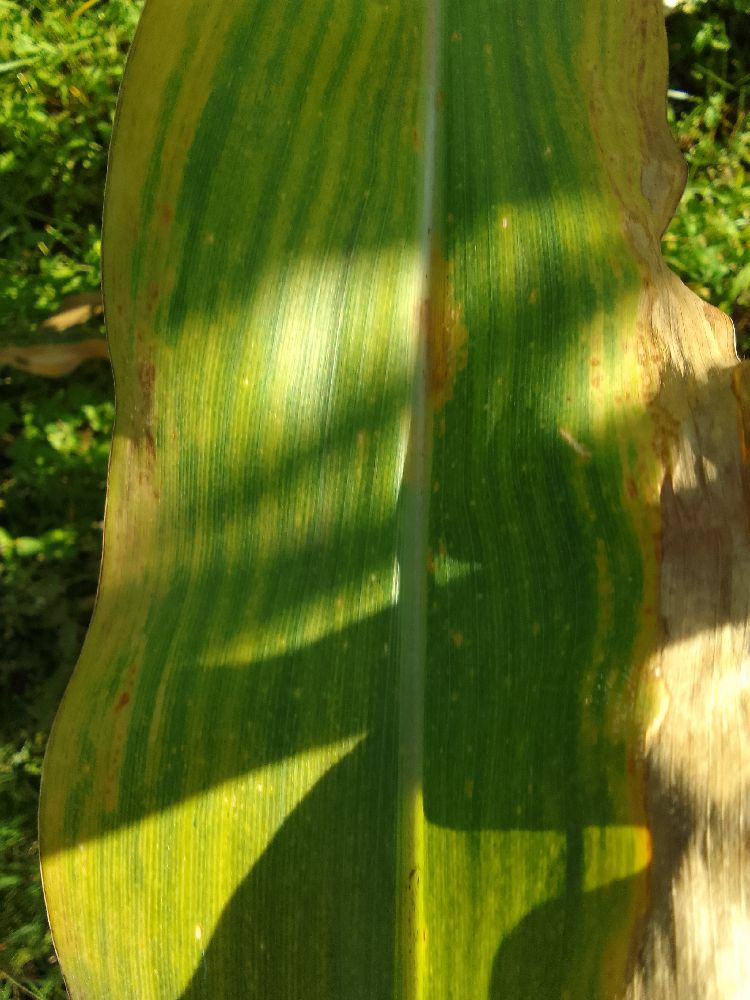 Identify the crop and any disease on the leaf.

maize, maize lethal necrosis
